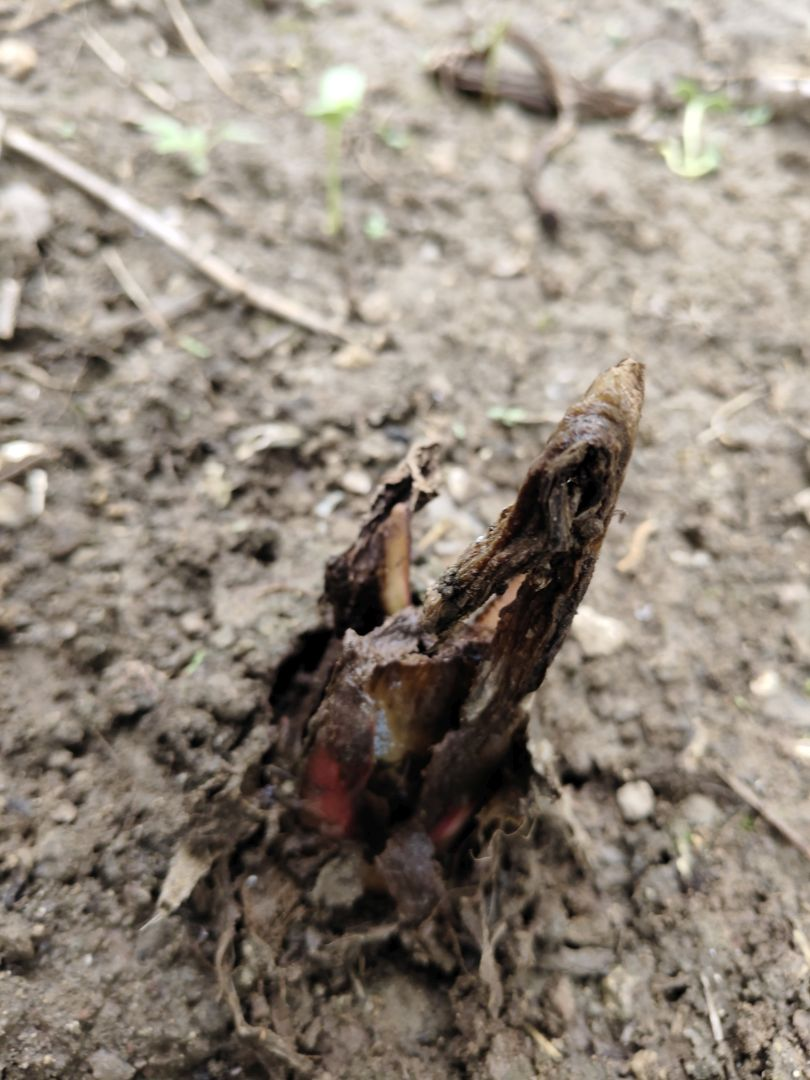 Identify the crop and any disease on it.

taro, root rot
